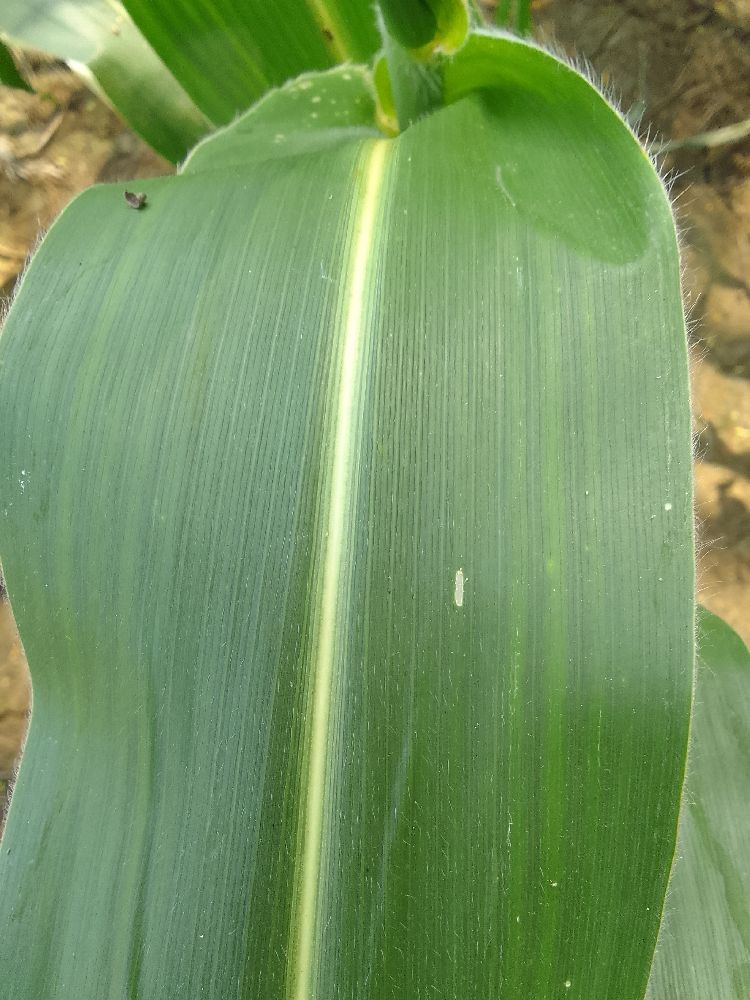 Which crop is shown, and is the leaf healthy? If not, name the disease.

maize, healthy
